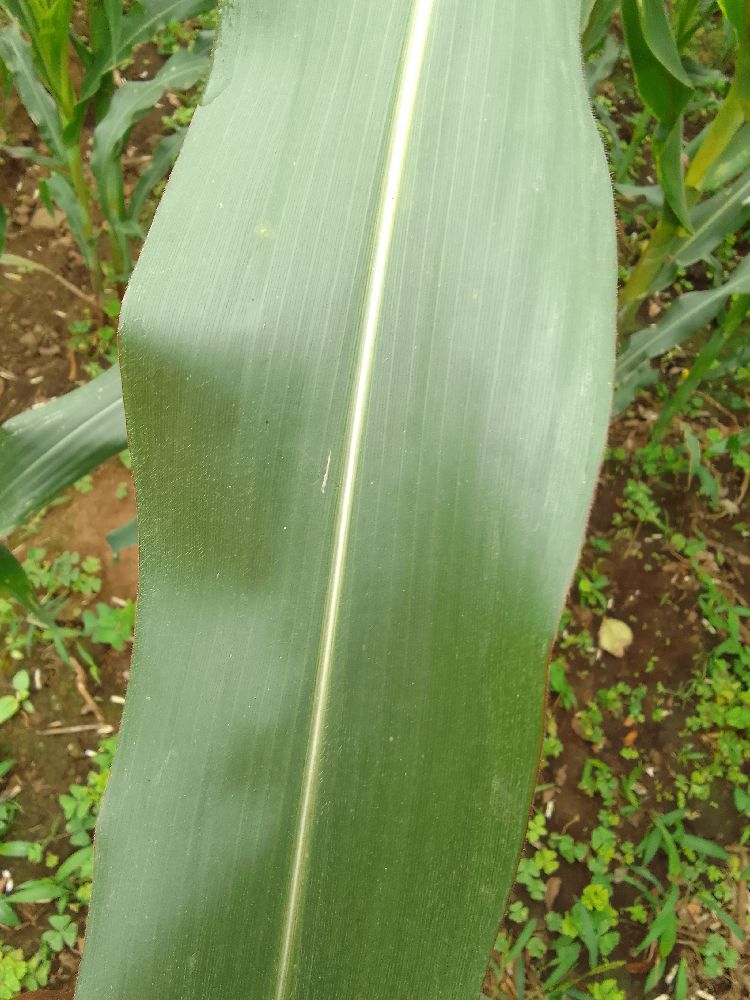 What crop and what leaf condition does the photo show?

maize, healthy
